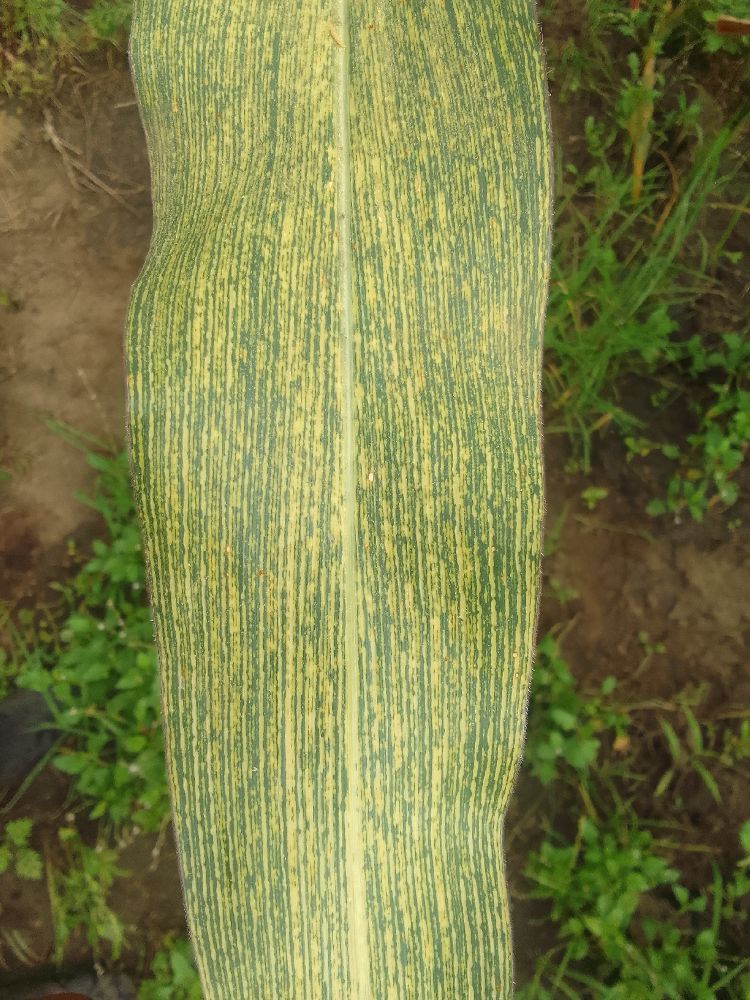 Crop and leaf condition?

maize, maize streak virus
